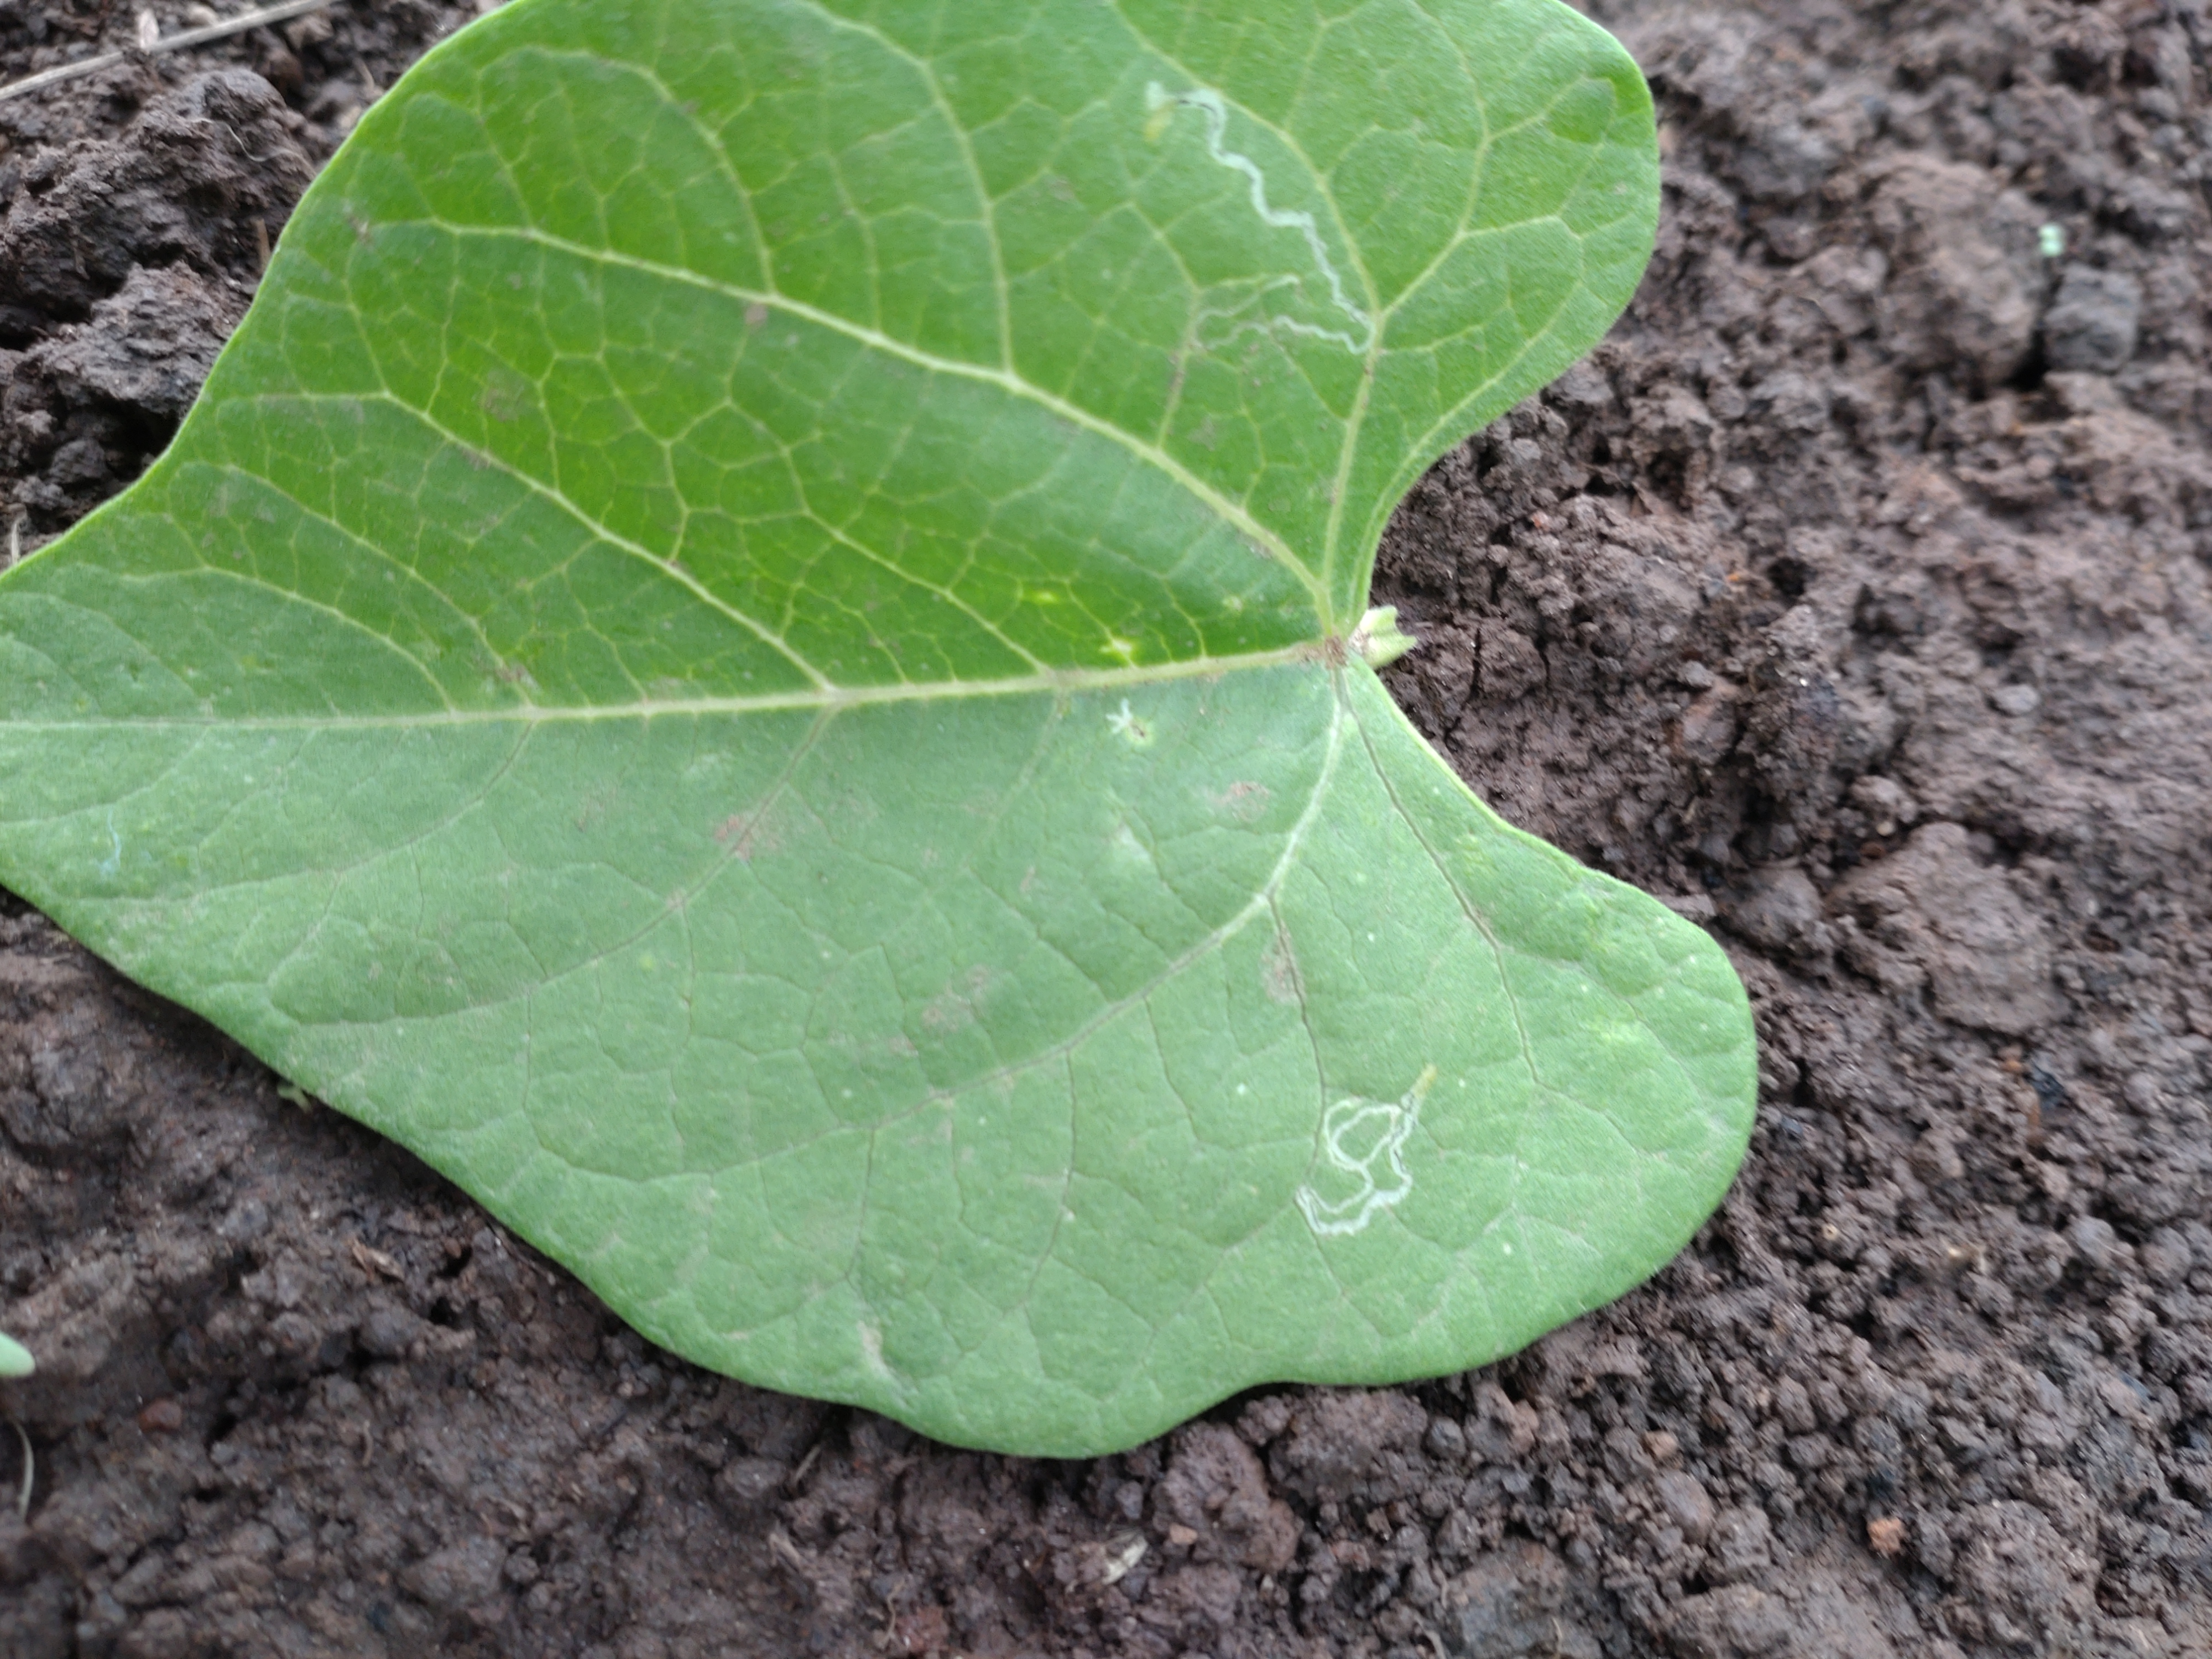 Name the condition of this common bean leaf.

healthy
